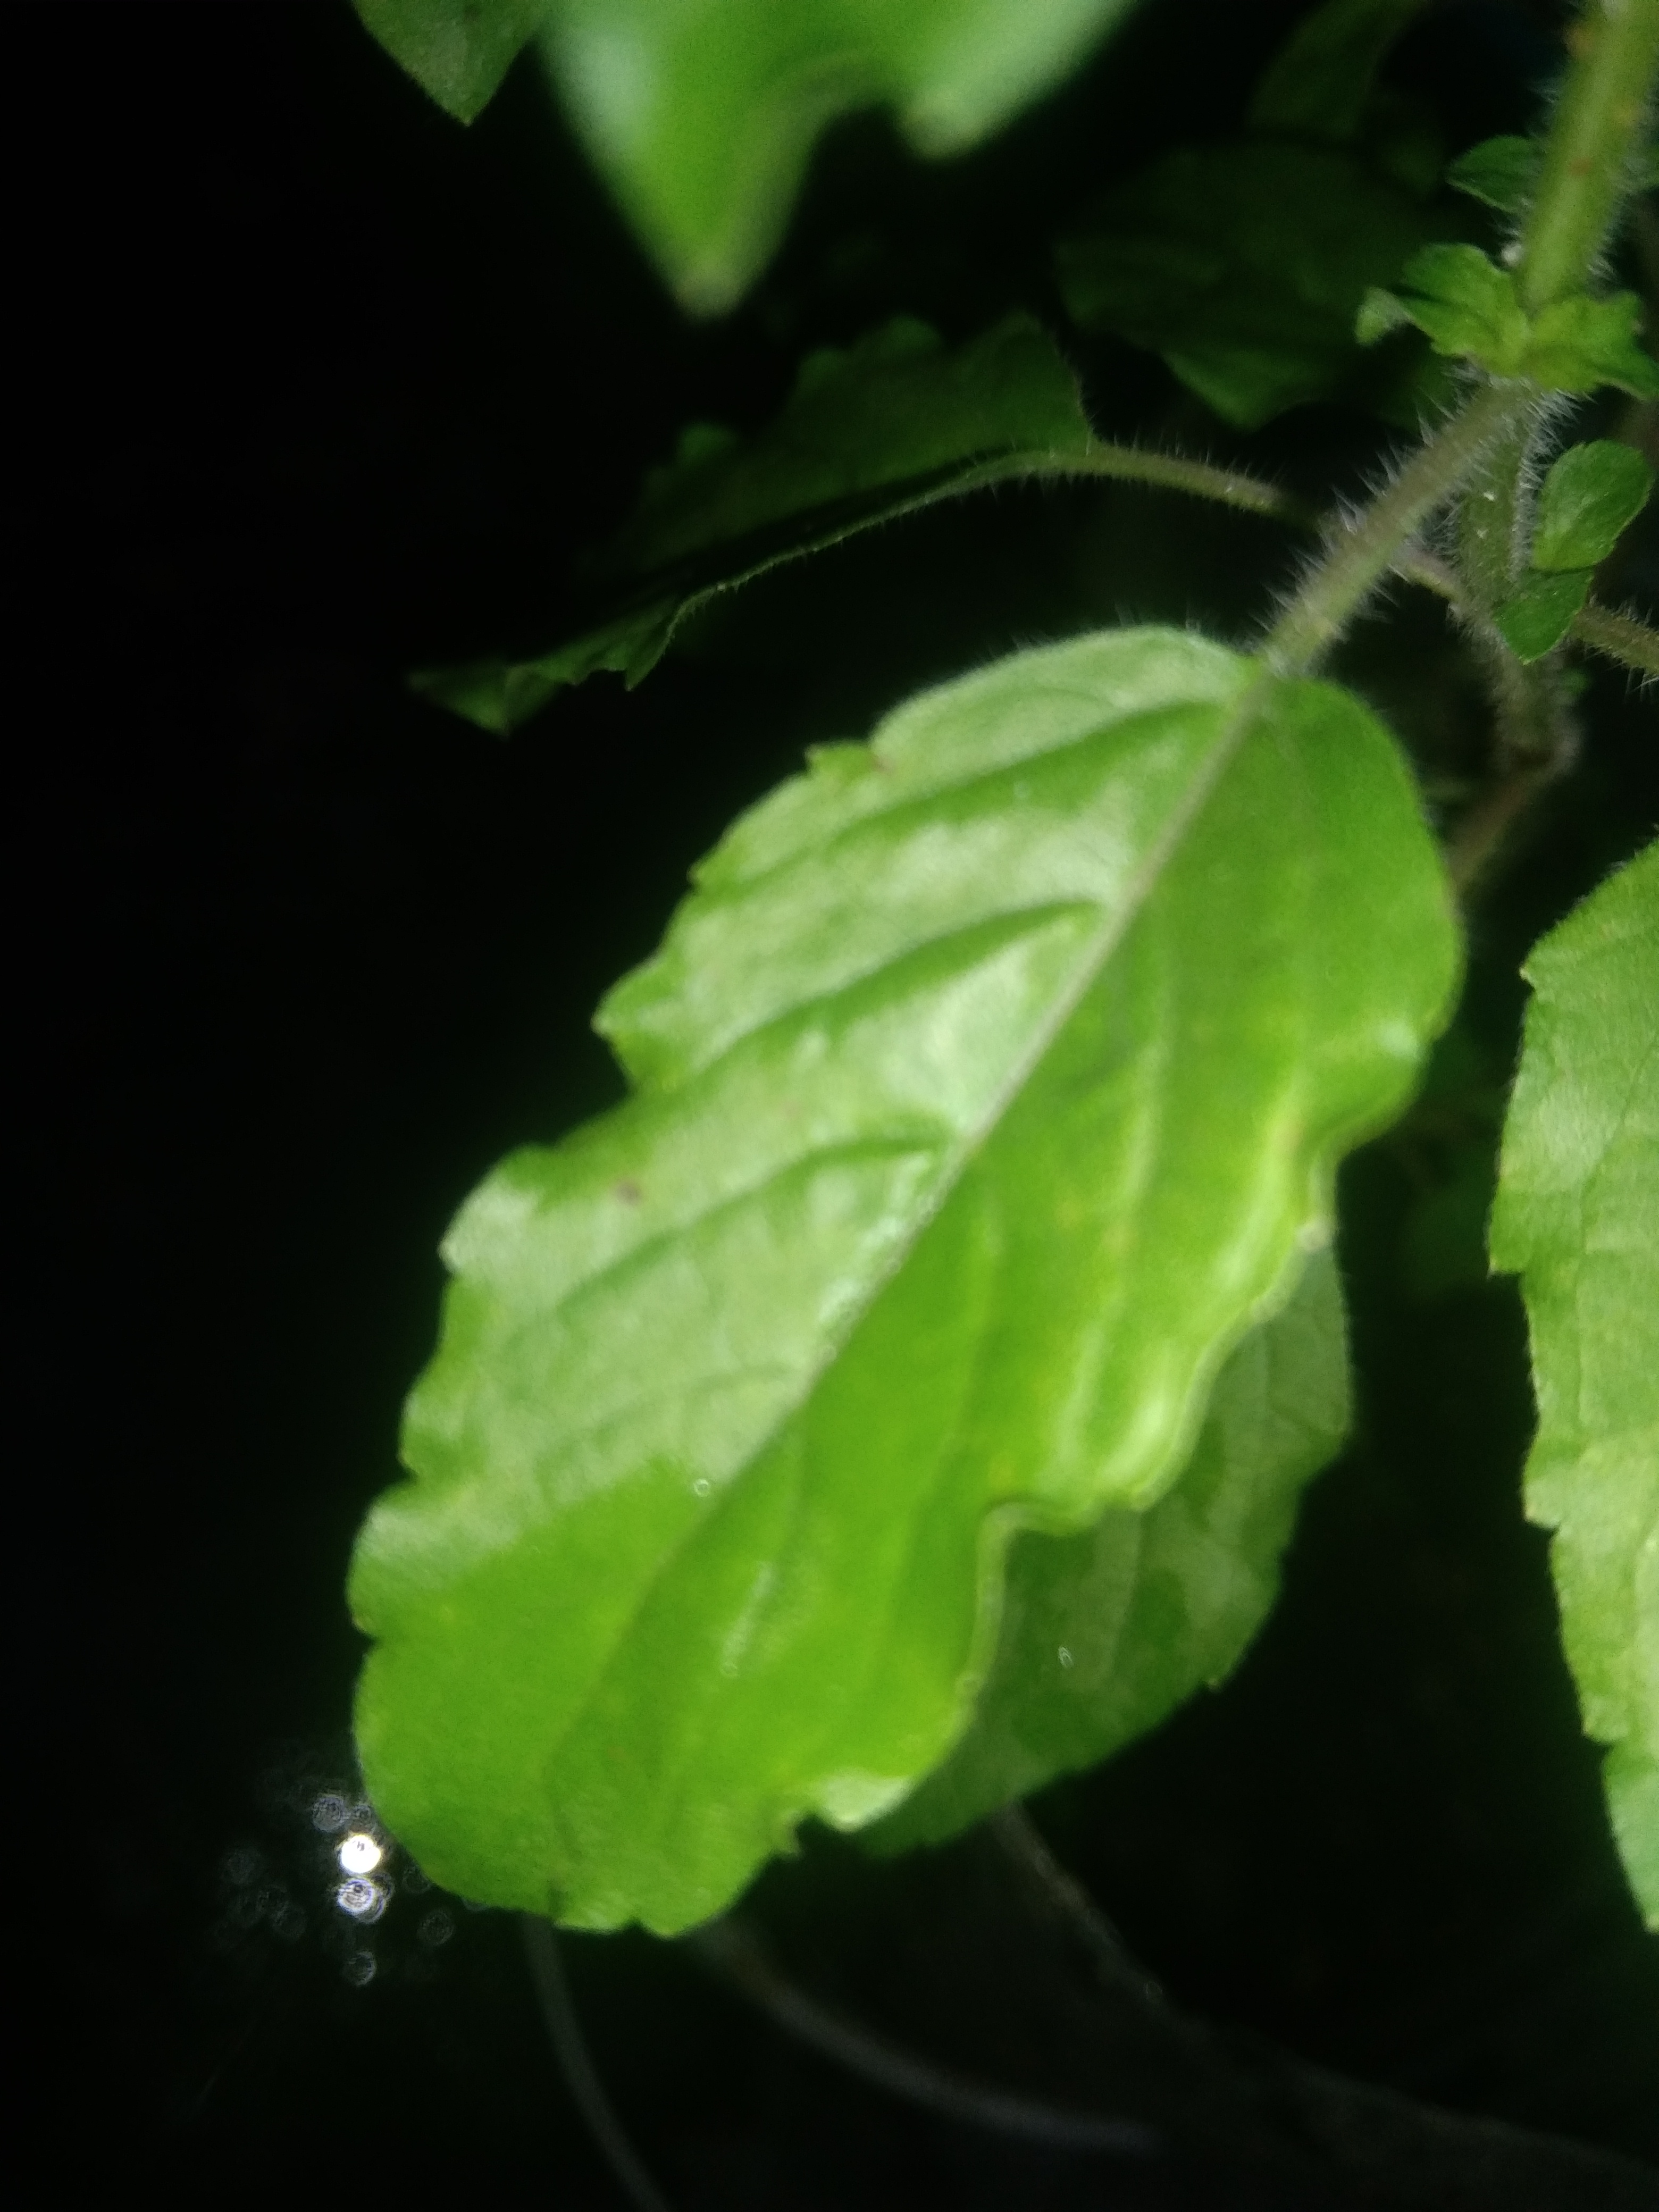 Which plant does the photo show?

tulshi
